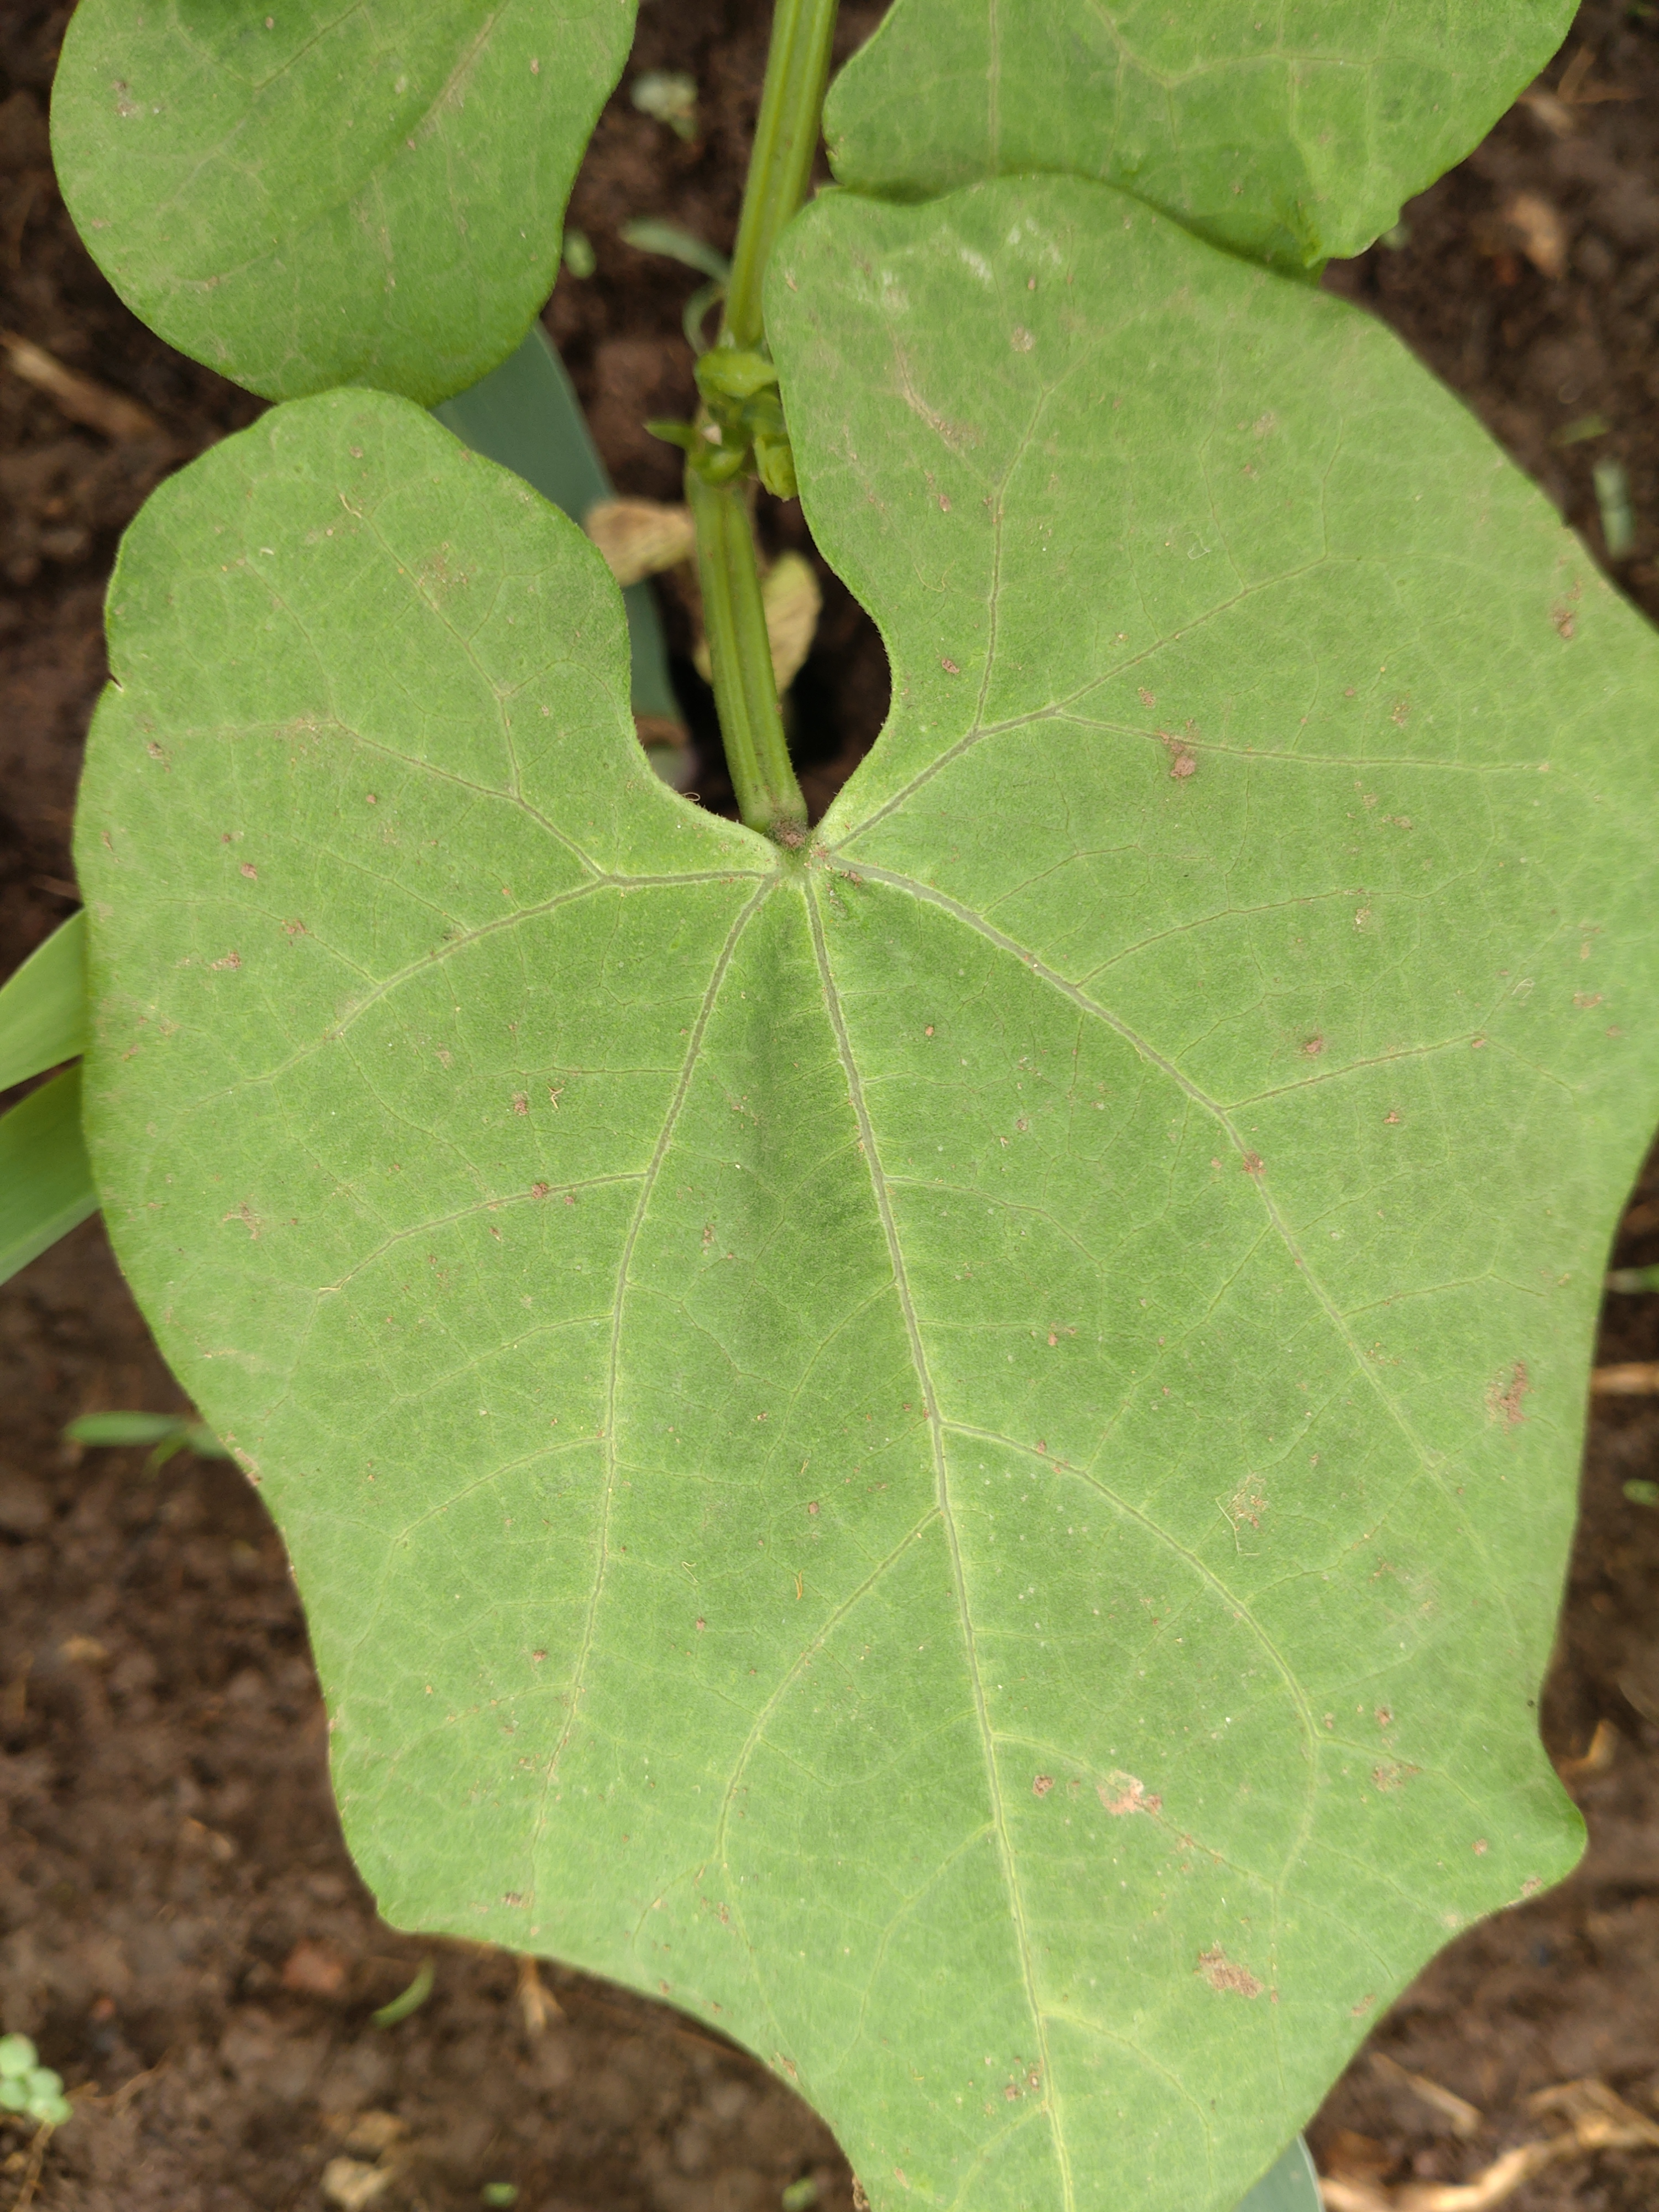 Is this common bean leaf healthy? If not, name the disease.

healthy
